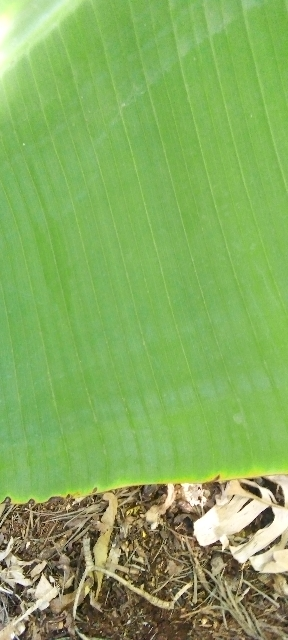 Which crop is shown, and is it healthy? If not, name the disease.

banana, healthy
